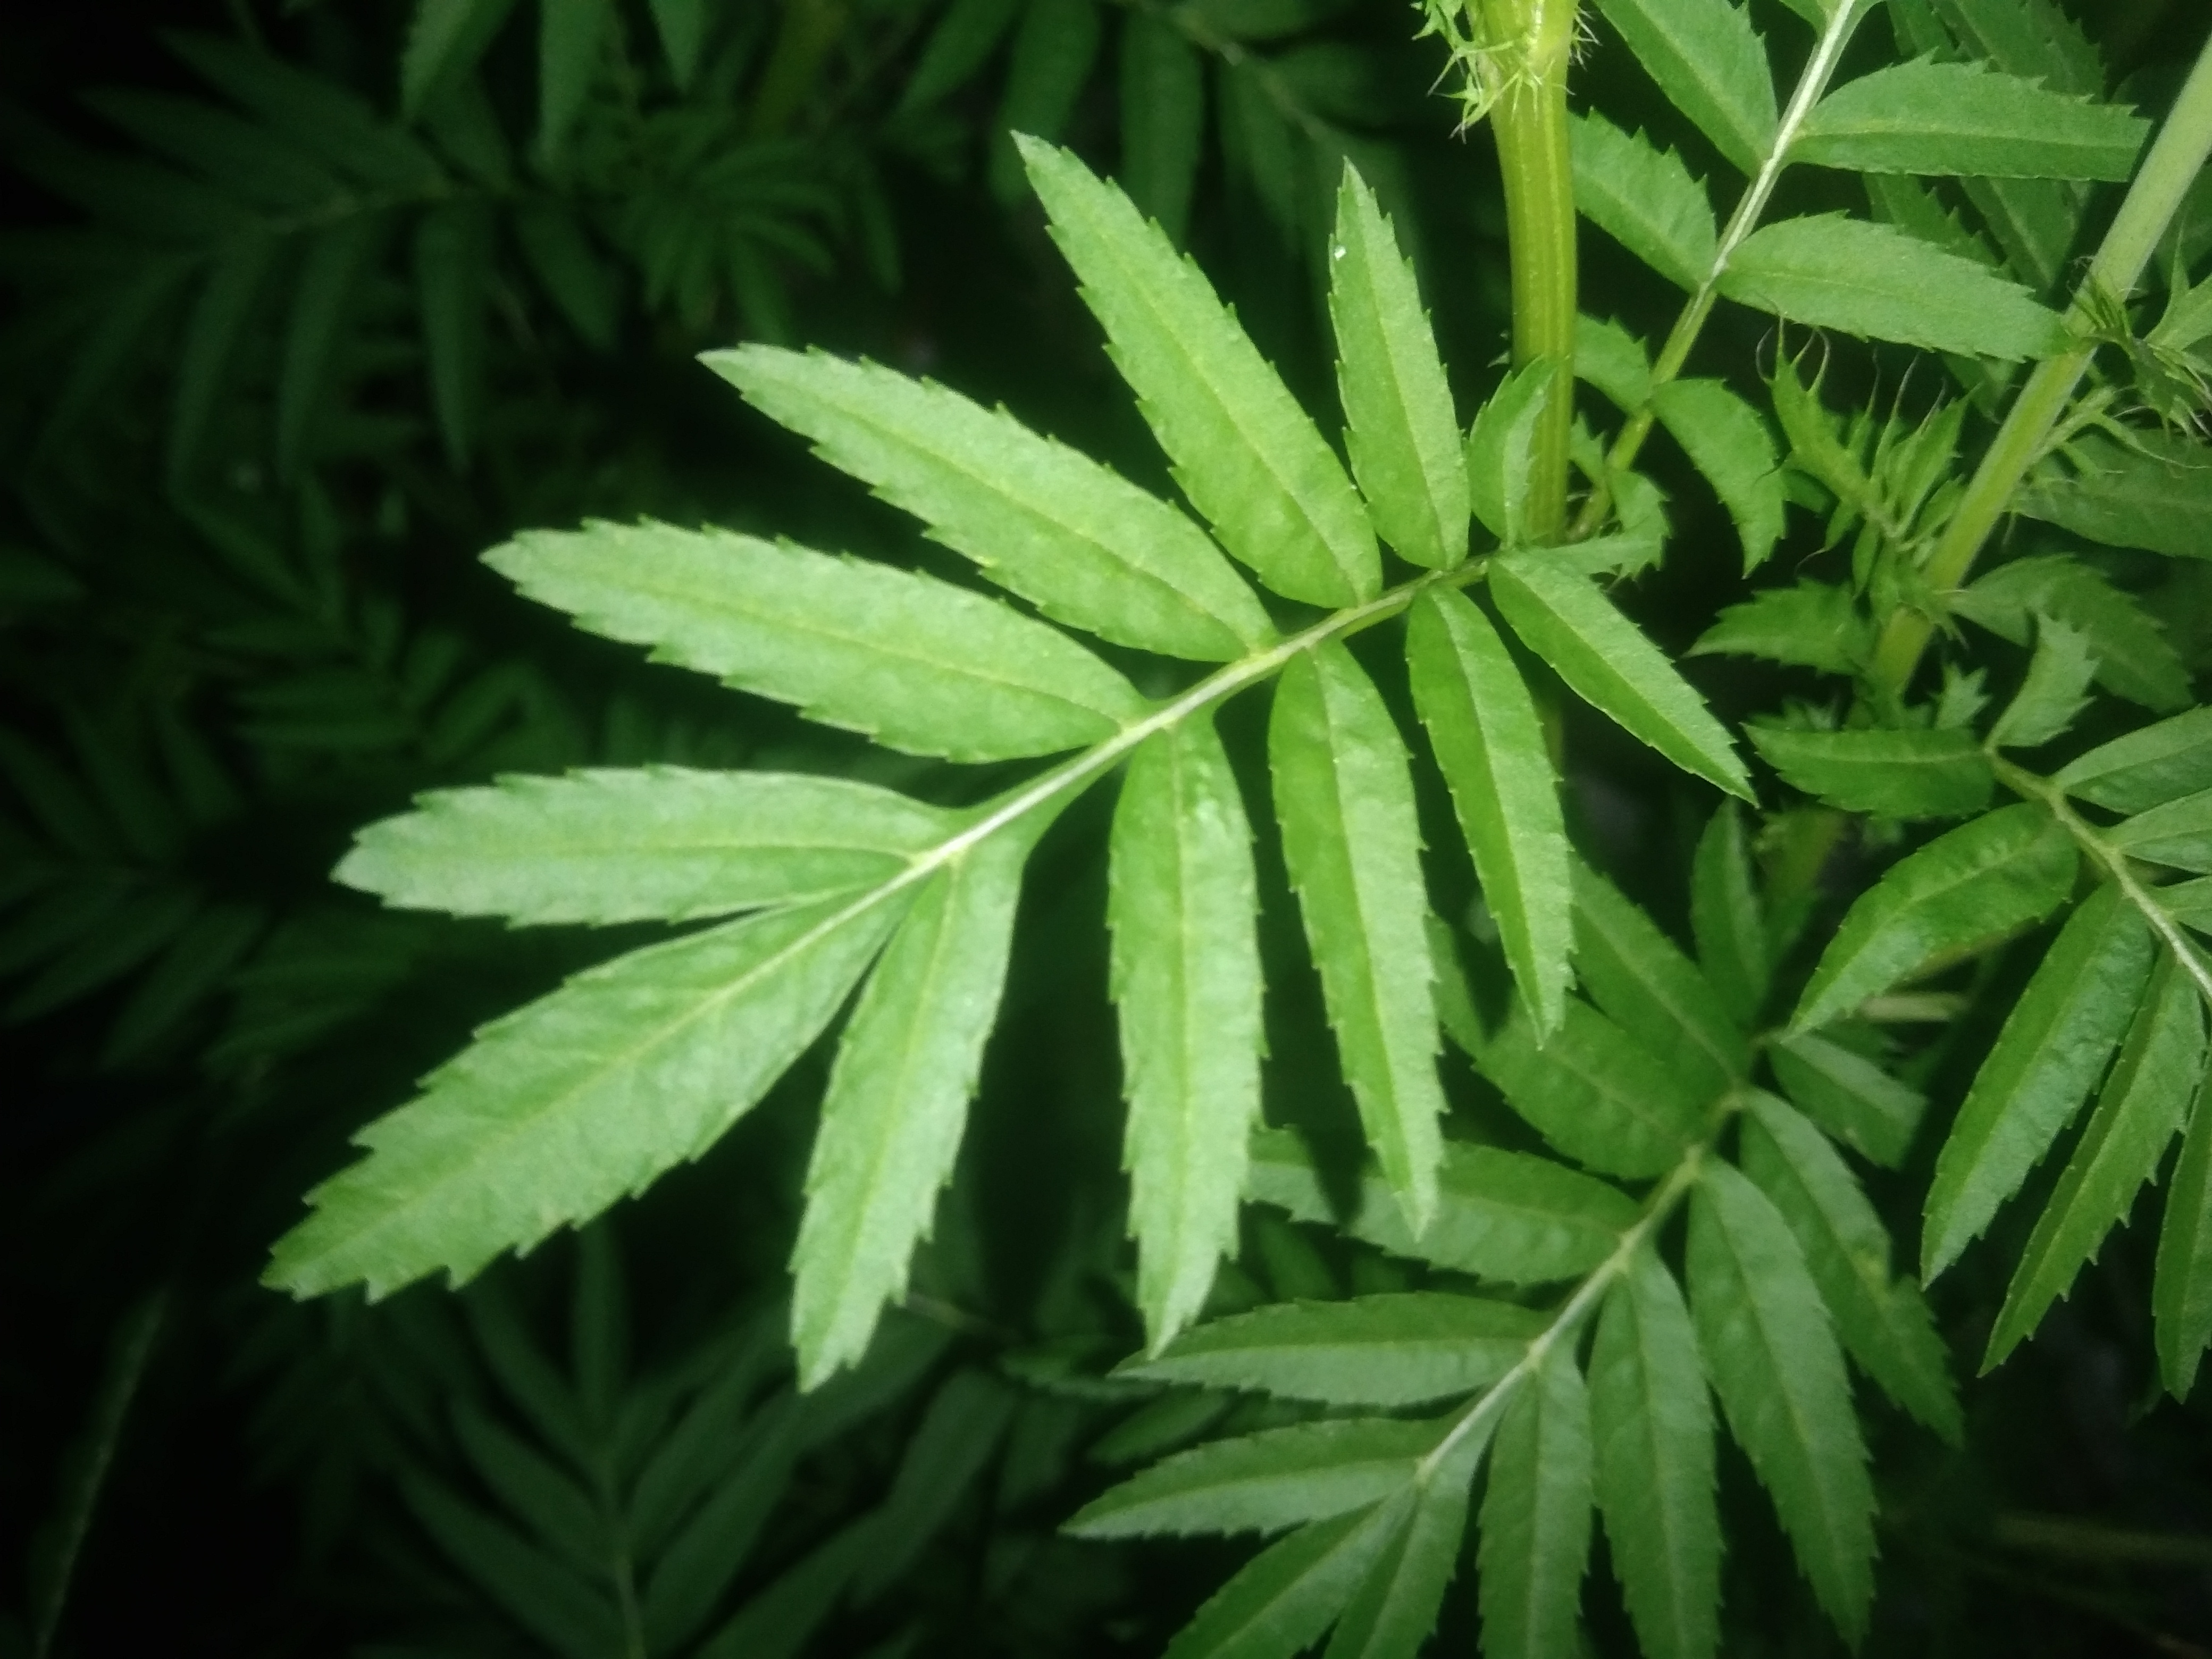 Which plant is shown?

marigold
